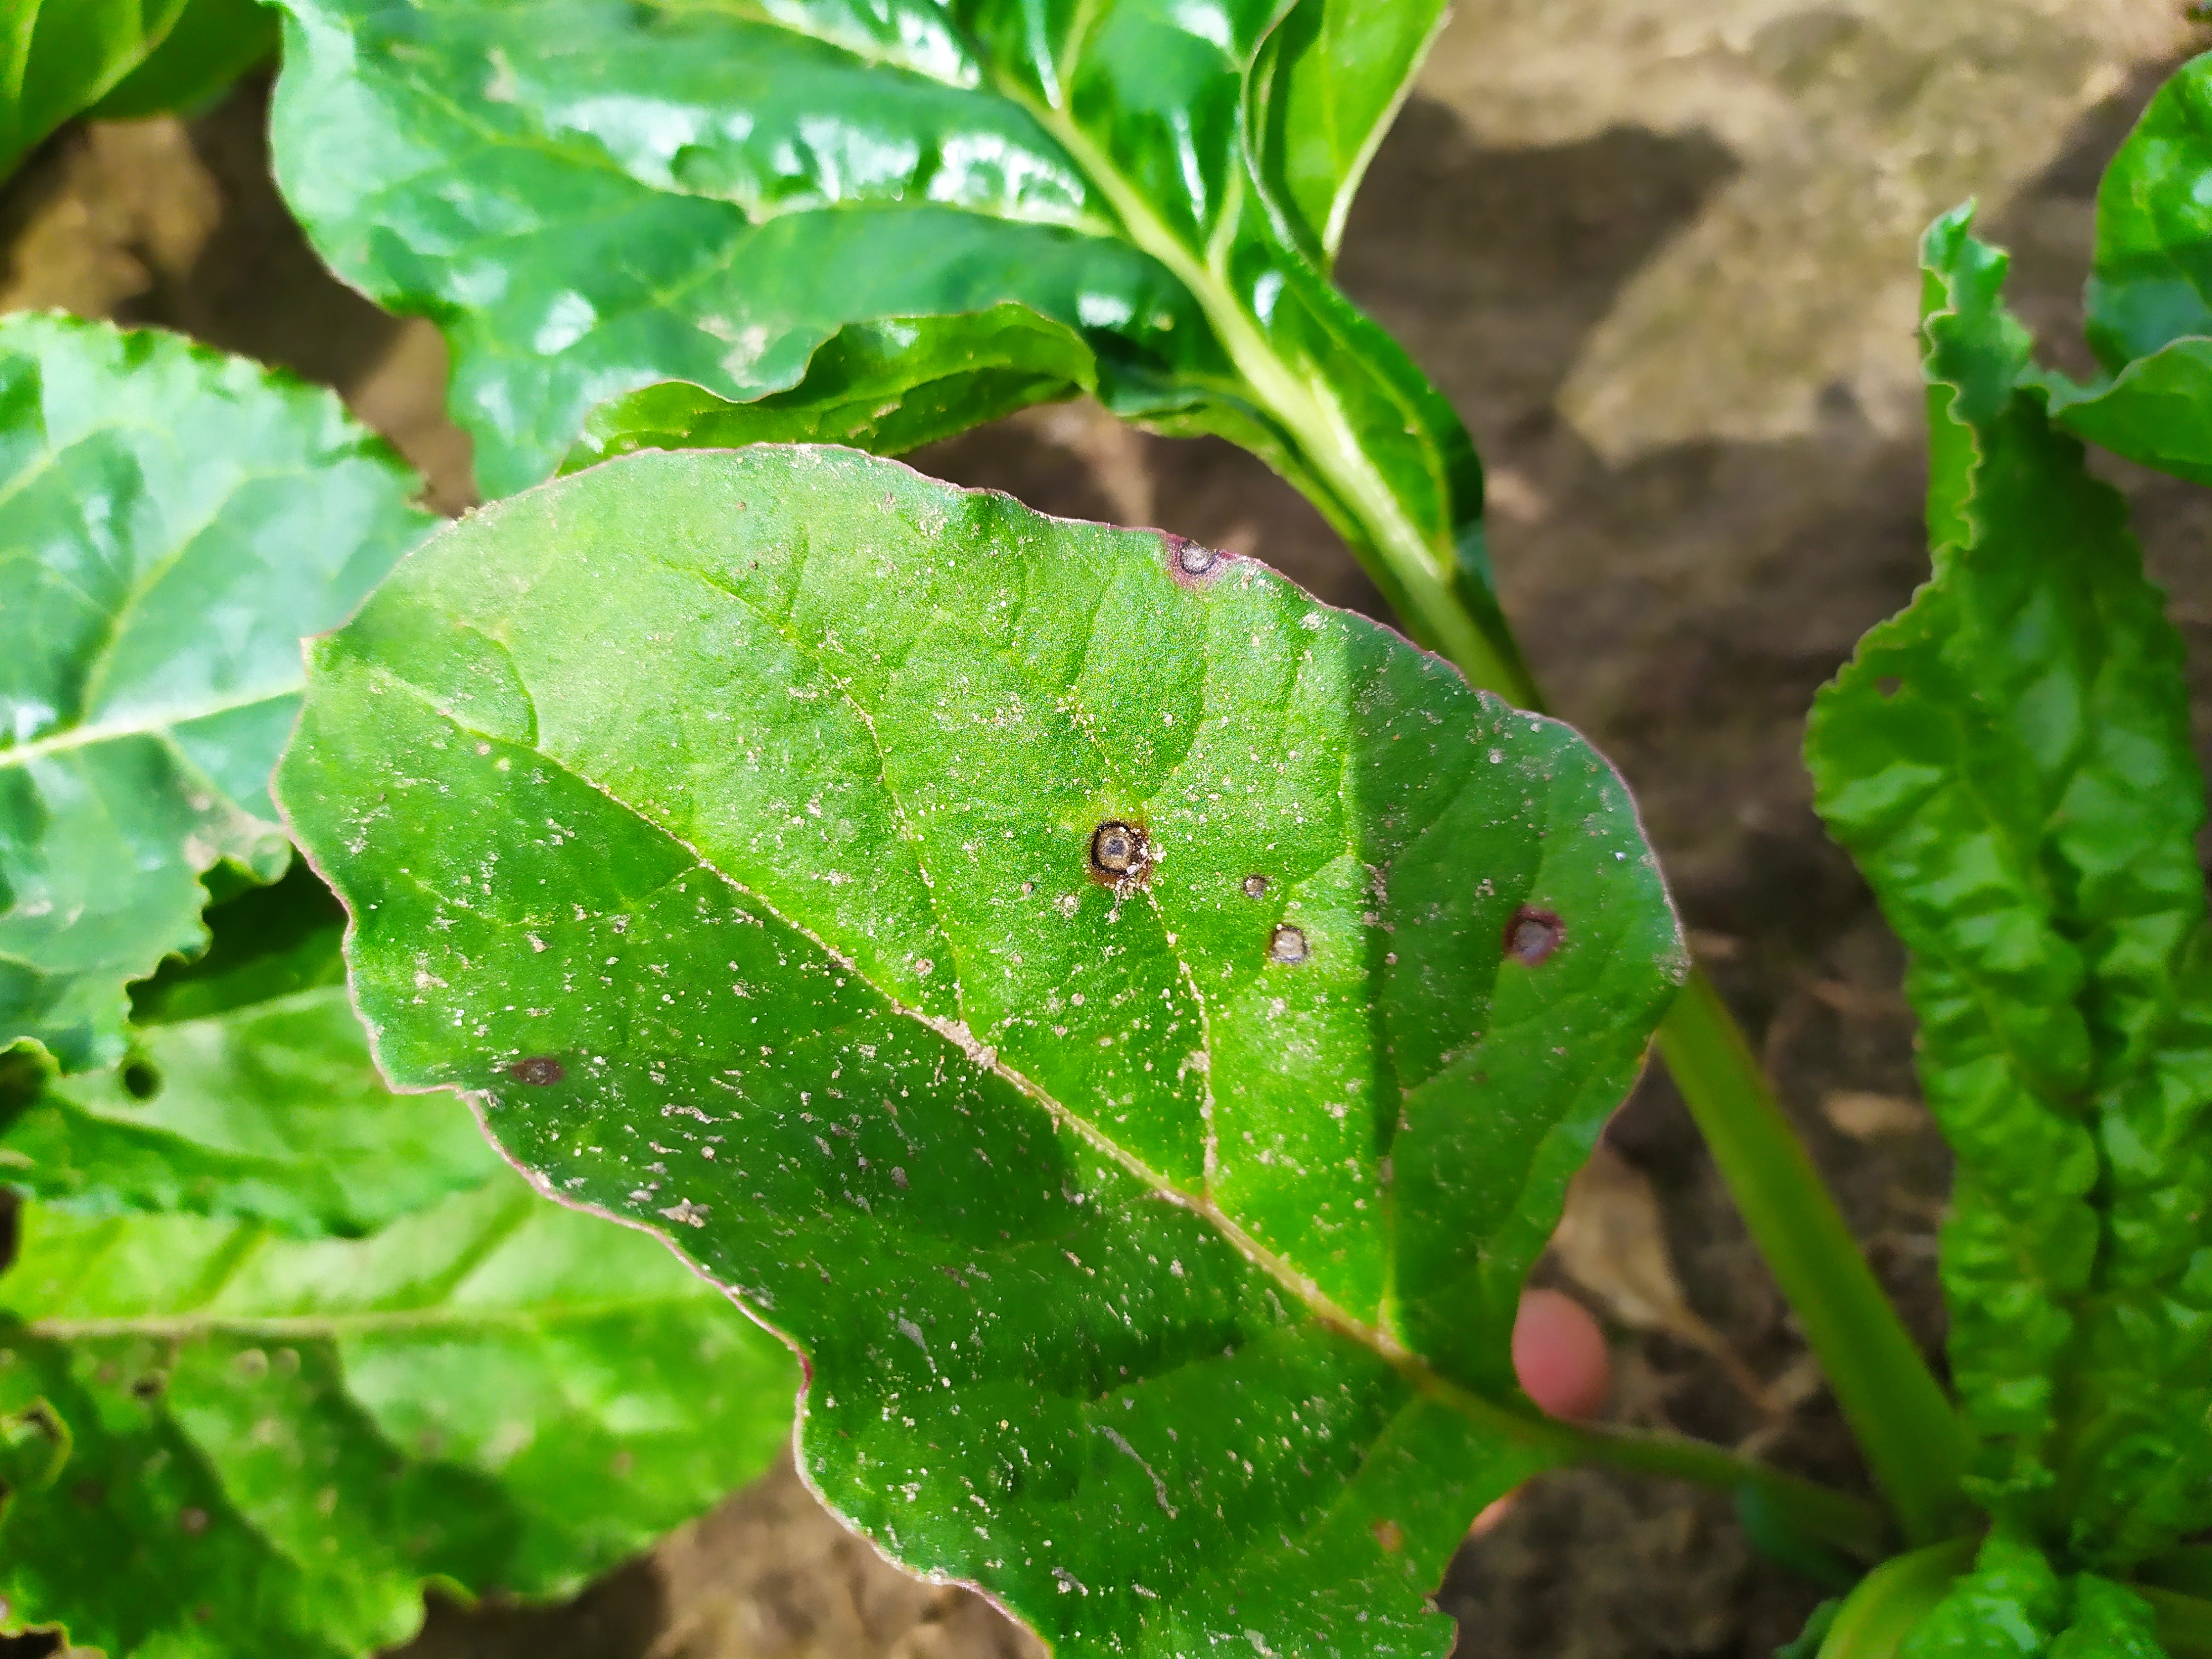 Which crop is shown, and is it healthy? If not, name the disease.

beet, cercospora
